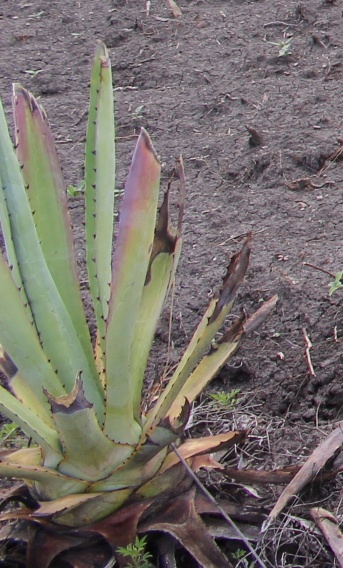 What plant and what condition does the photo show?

agave, sick
